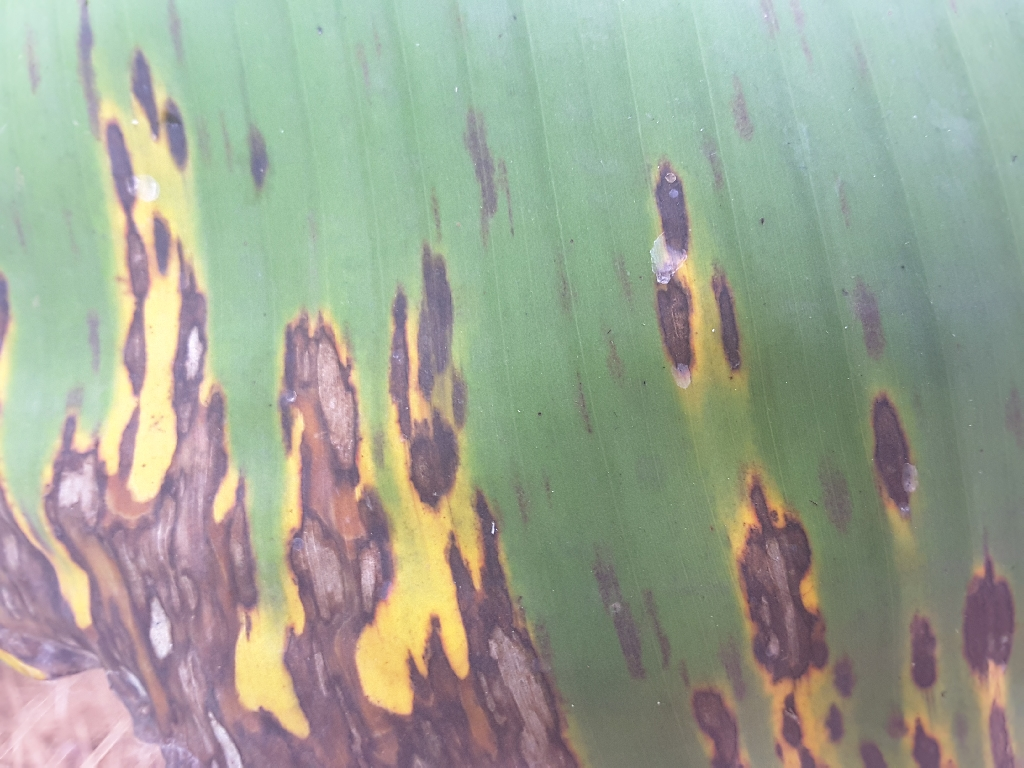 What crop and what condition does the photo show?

banana, black sigatoka
